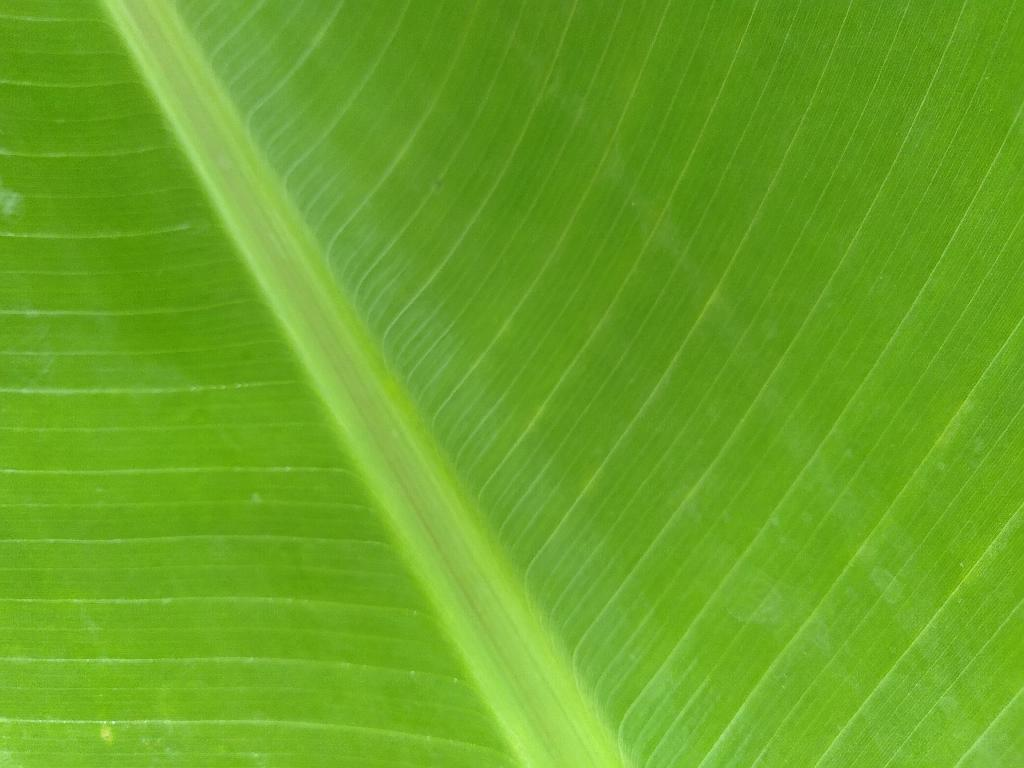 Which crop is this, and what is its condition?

banana, healthy
